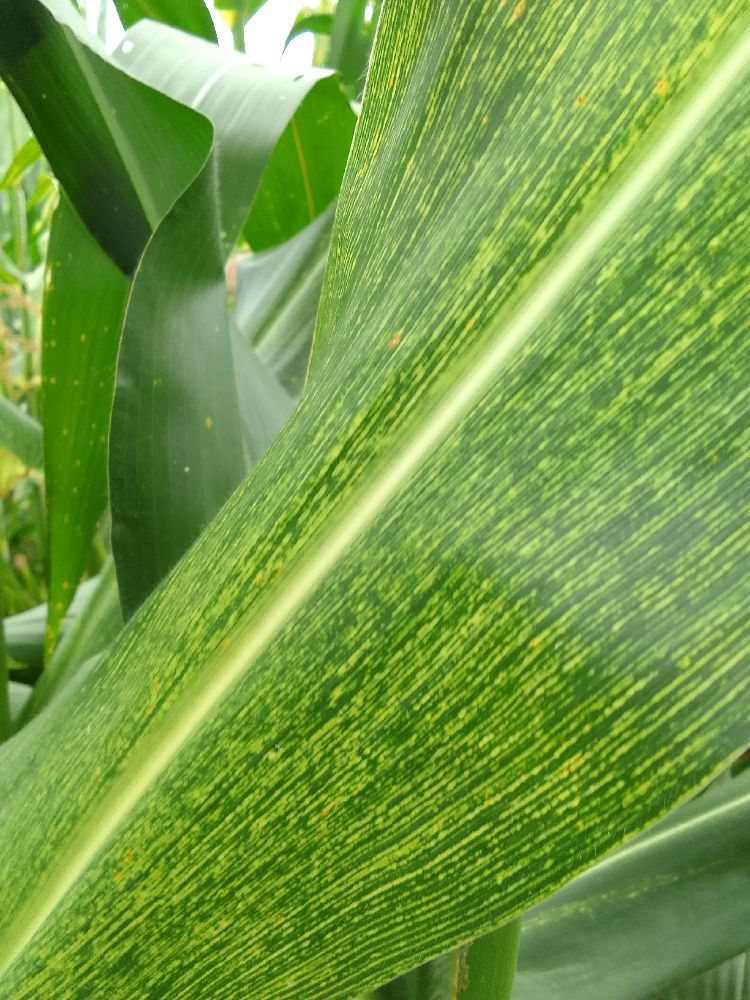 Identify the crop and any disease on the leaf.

maize, maize streak virus
